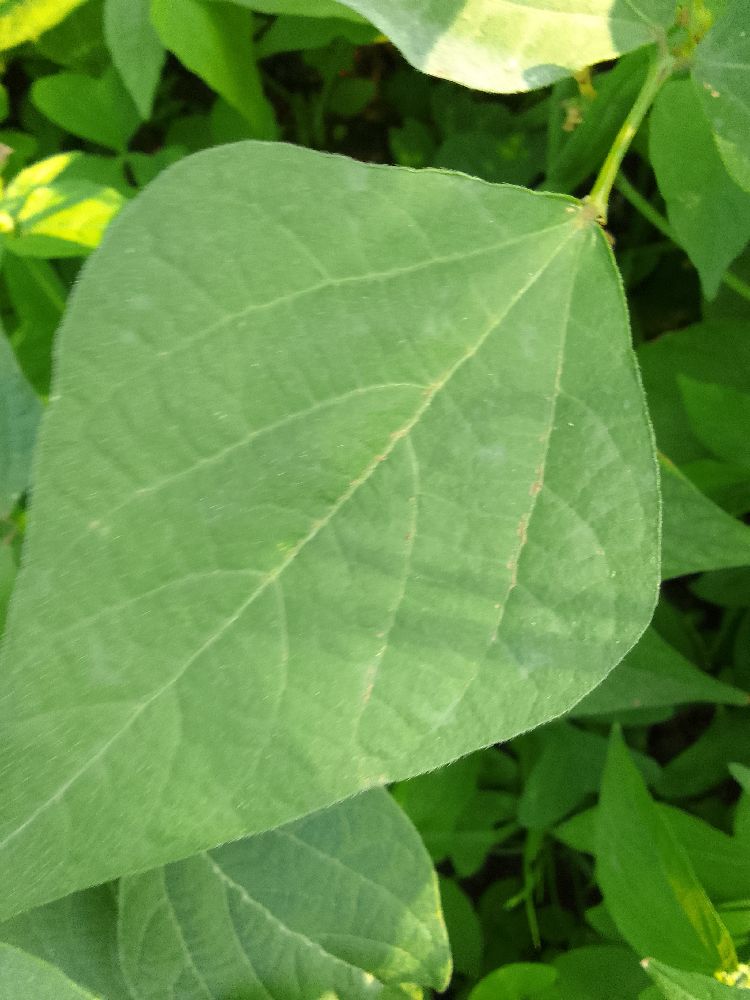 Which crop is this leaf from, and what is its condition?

common bean, healthy
